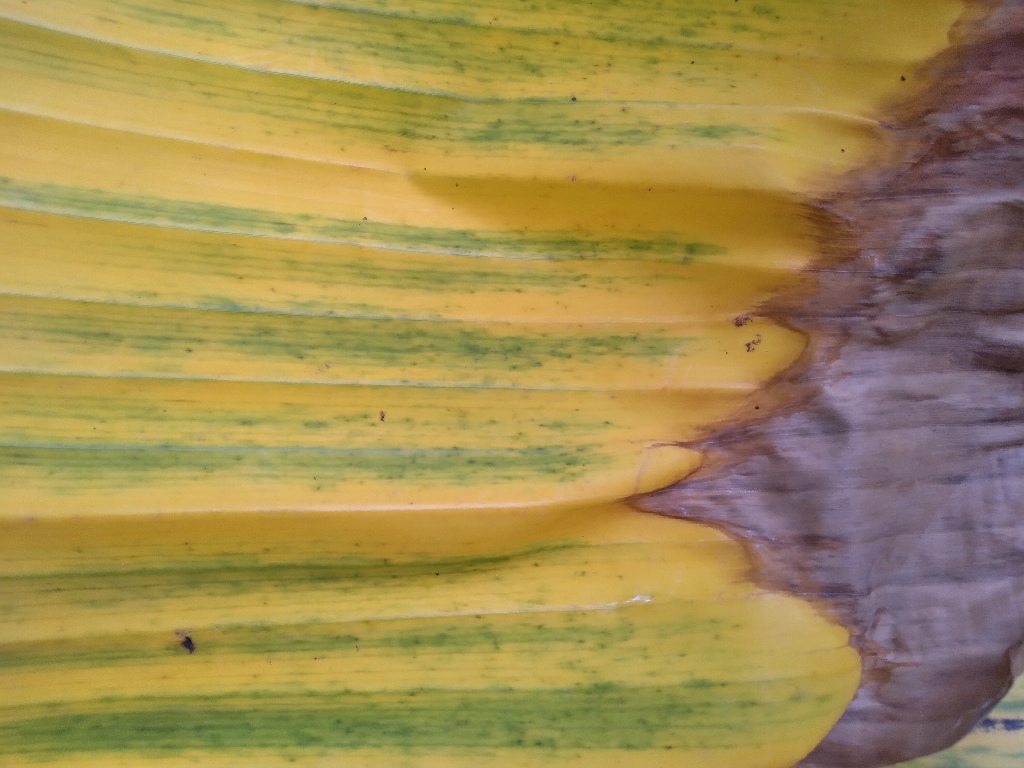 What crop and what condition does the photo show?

banana, fusarium wilt race 1
